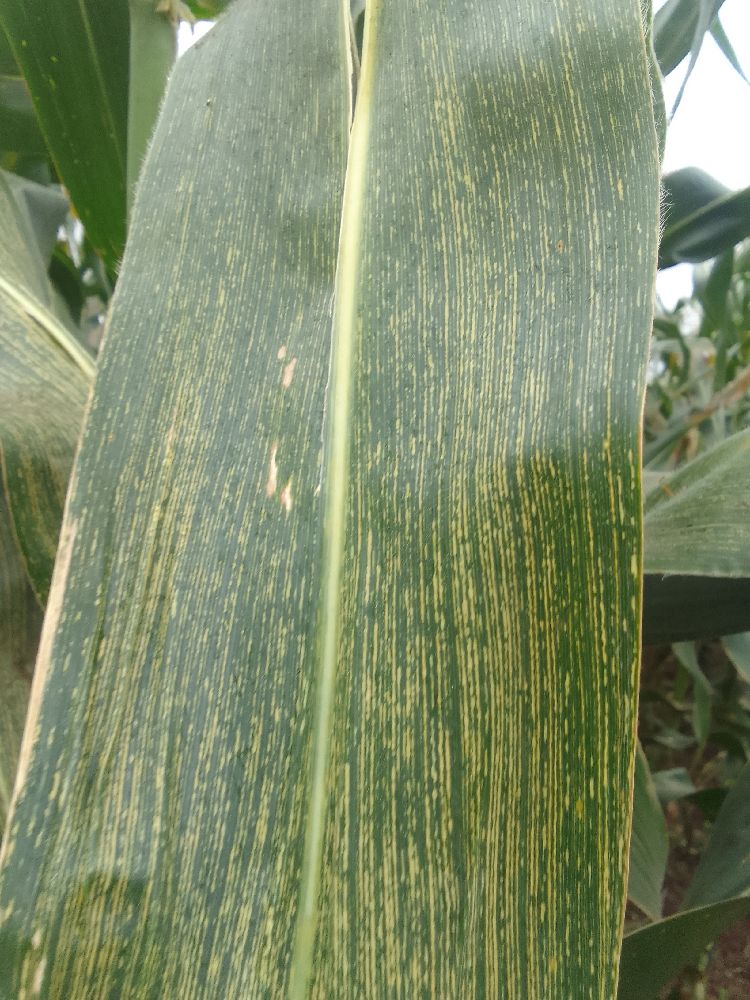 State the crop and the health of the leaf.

maize, maize streak virus
